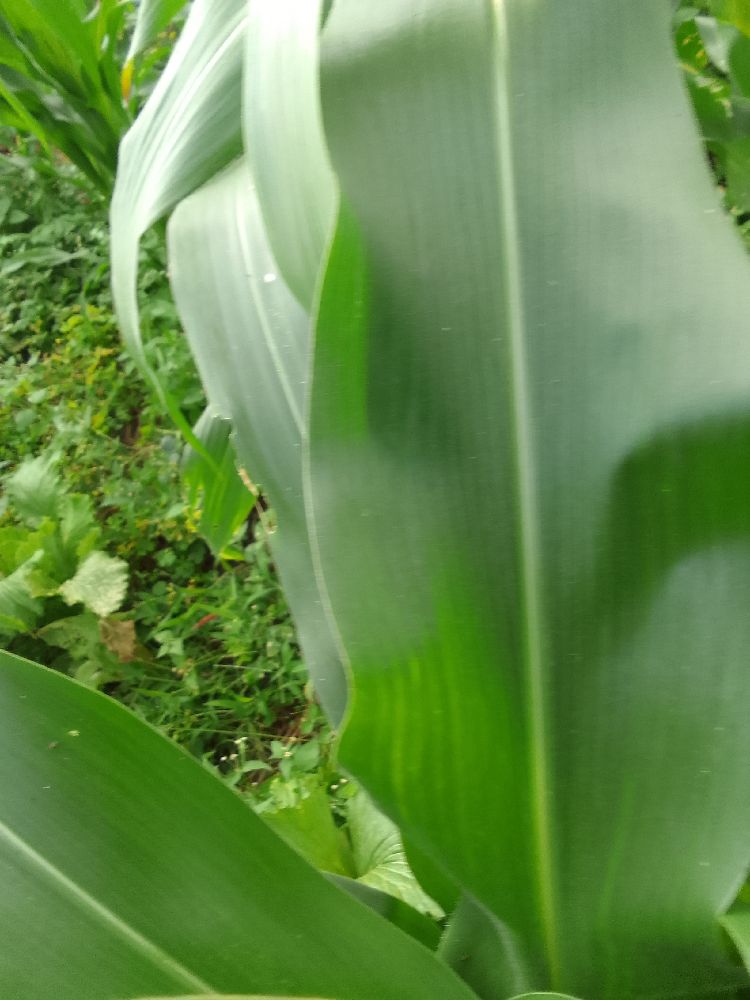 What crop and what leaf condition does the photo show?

maize, healthy
